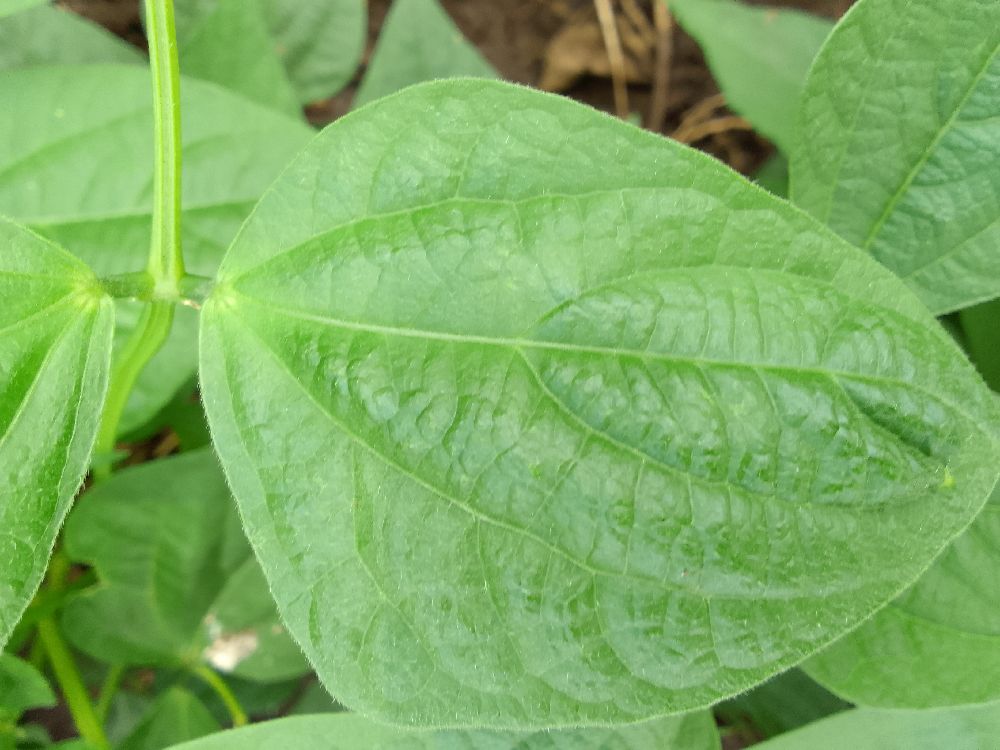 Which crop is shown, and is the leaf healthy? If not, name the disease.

common bean, healthy
